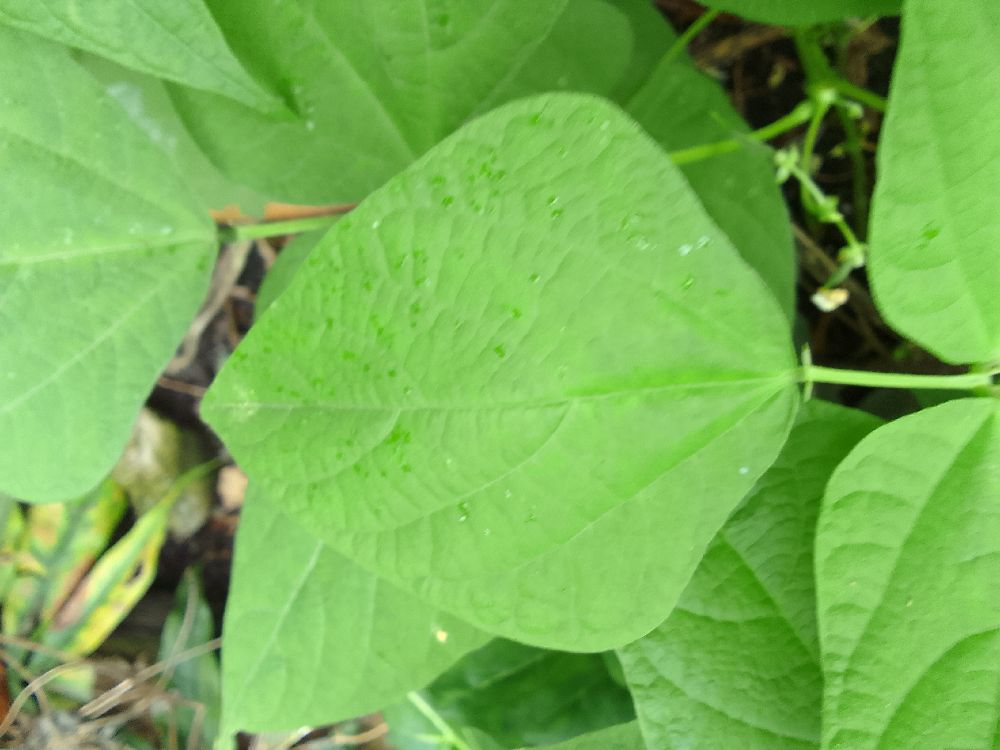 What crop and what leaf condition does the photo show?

common bean, healthy
